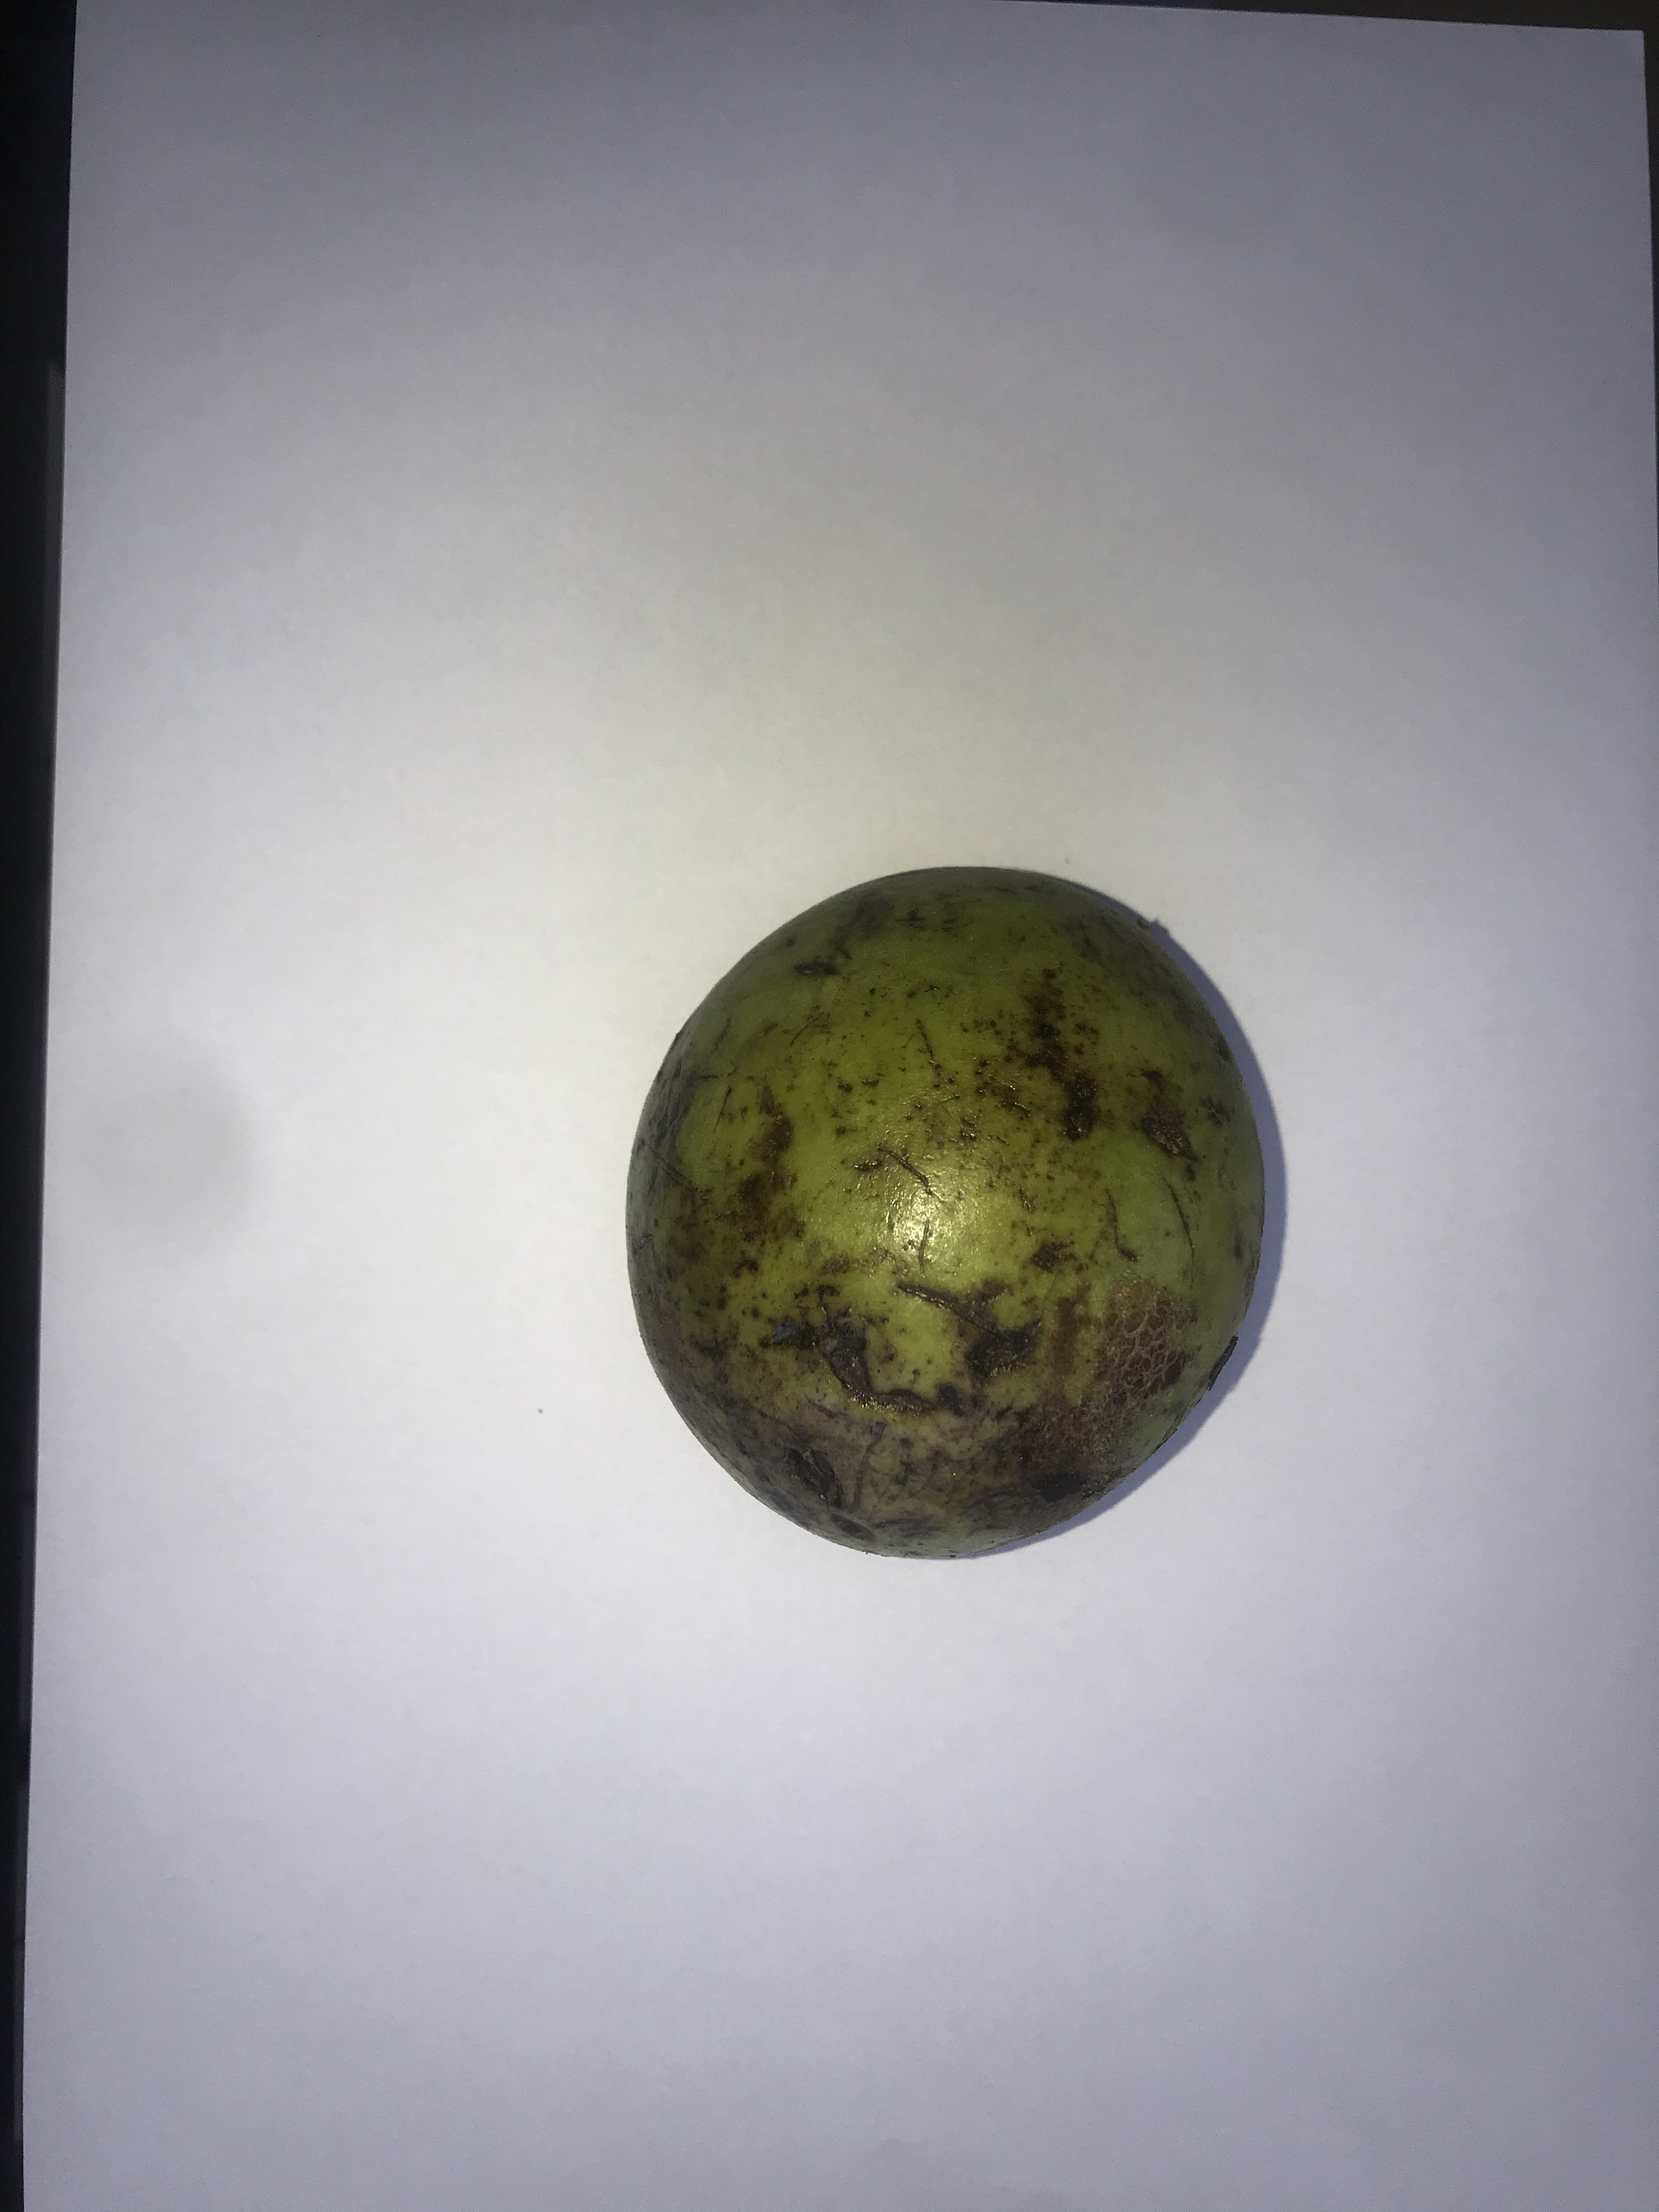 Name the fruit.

pequi
